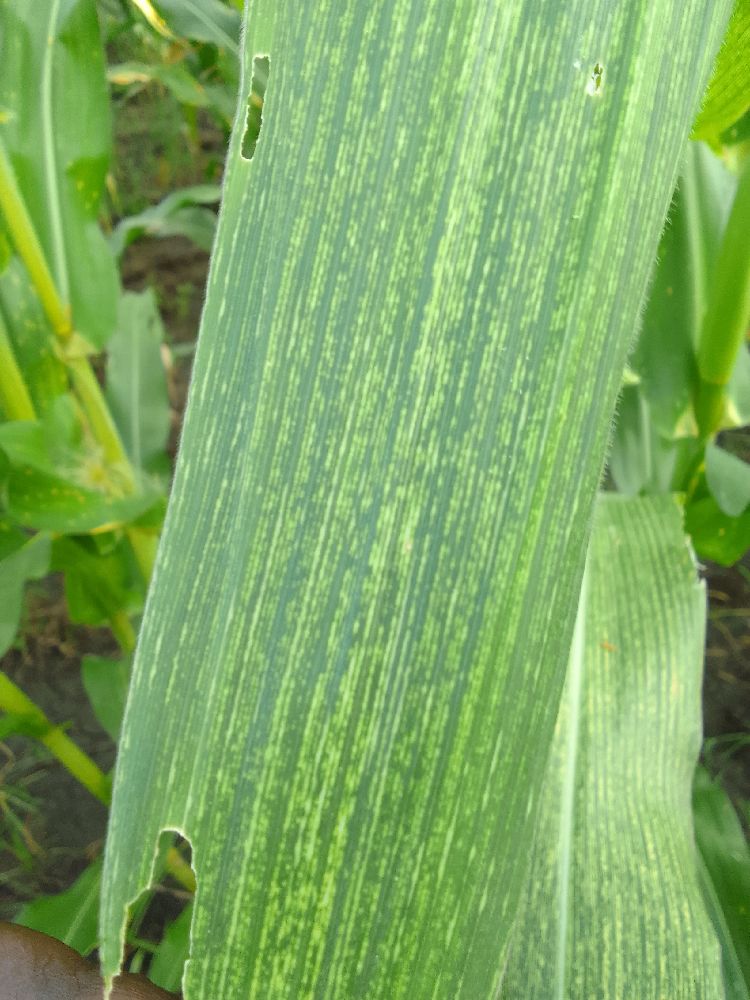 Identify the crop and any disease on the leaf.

maize, maize streak virus
